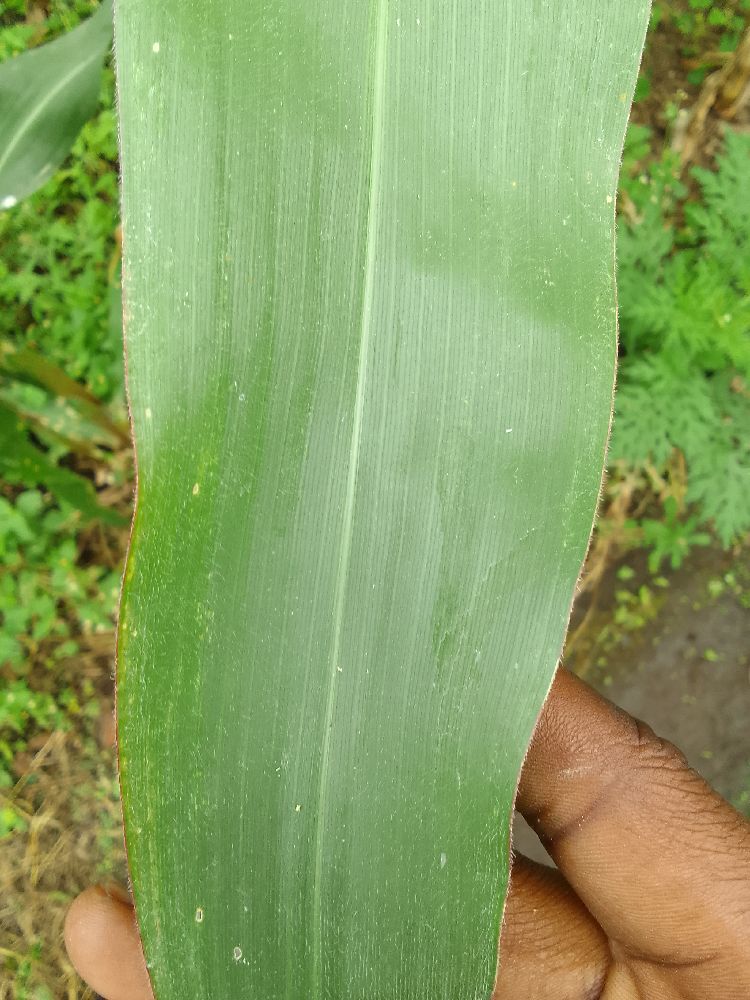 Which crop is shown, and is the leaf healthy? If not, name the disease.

maize, healthy
